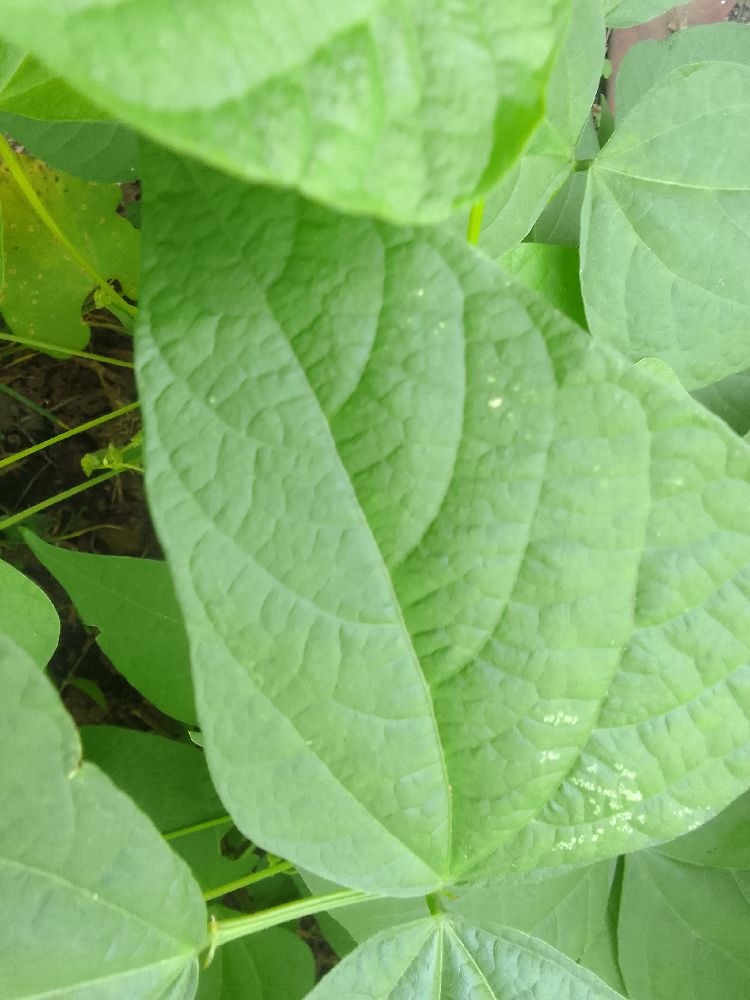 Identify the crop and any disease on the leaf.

common bean, healthy
